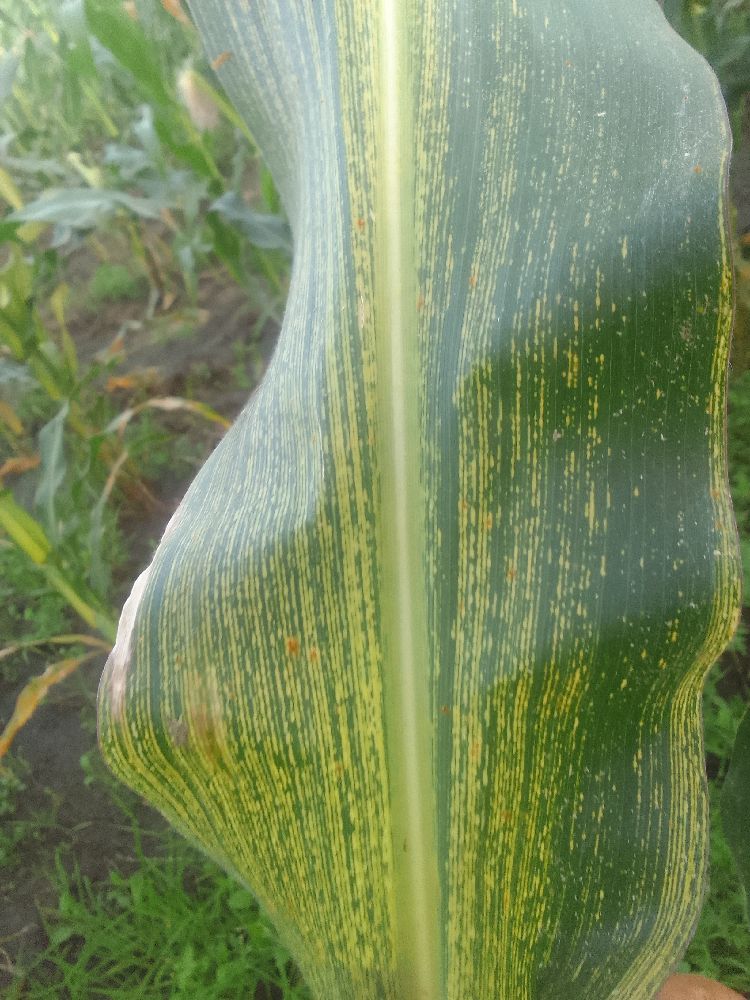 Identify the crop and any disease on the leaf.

maize, maize streak virus
